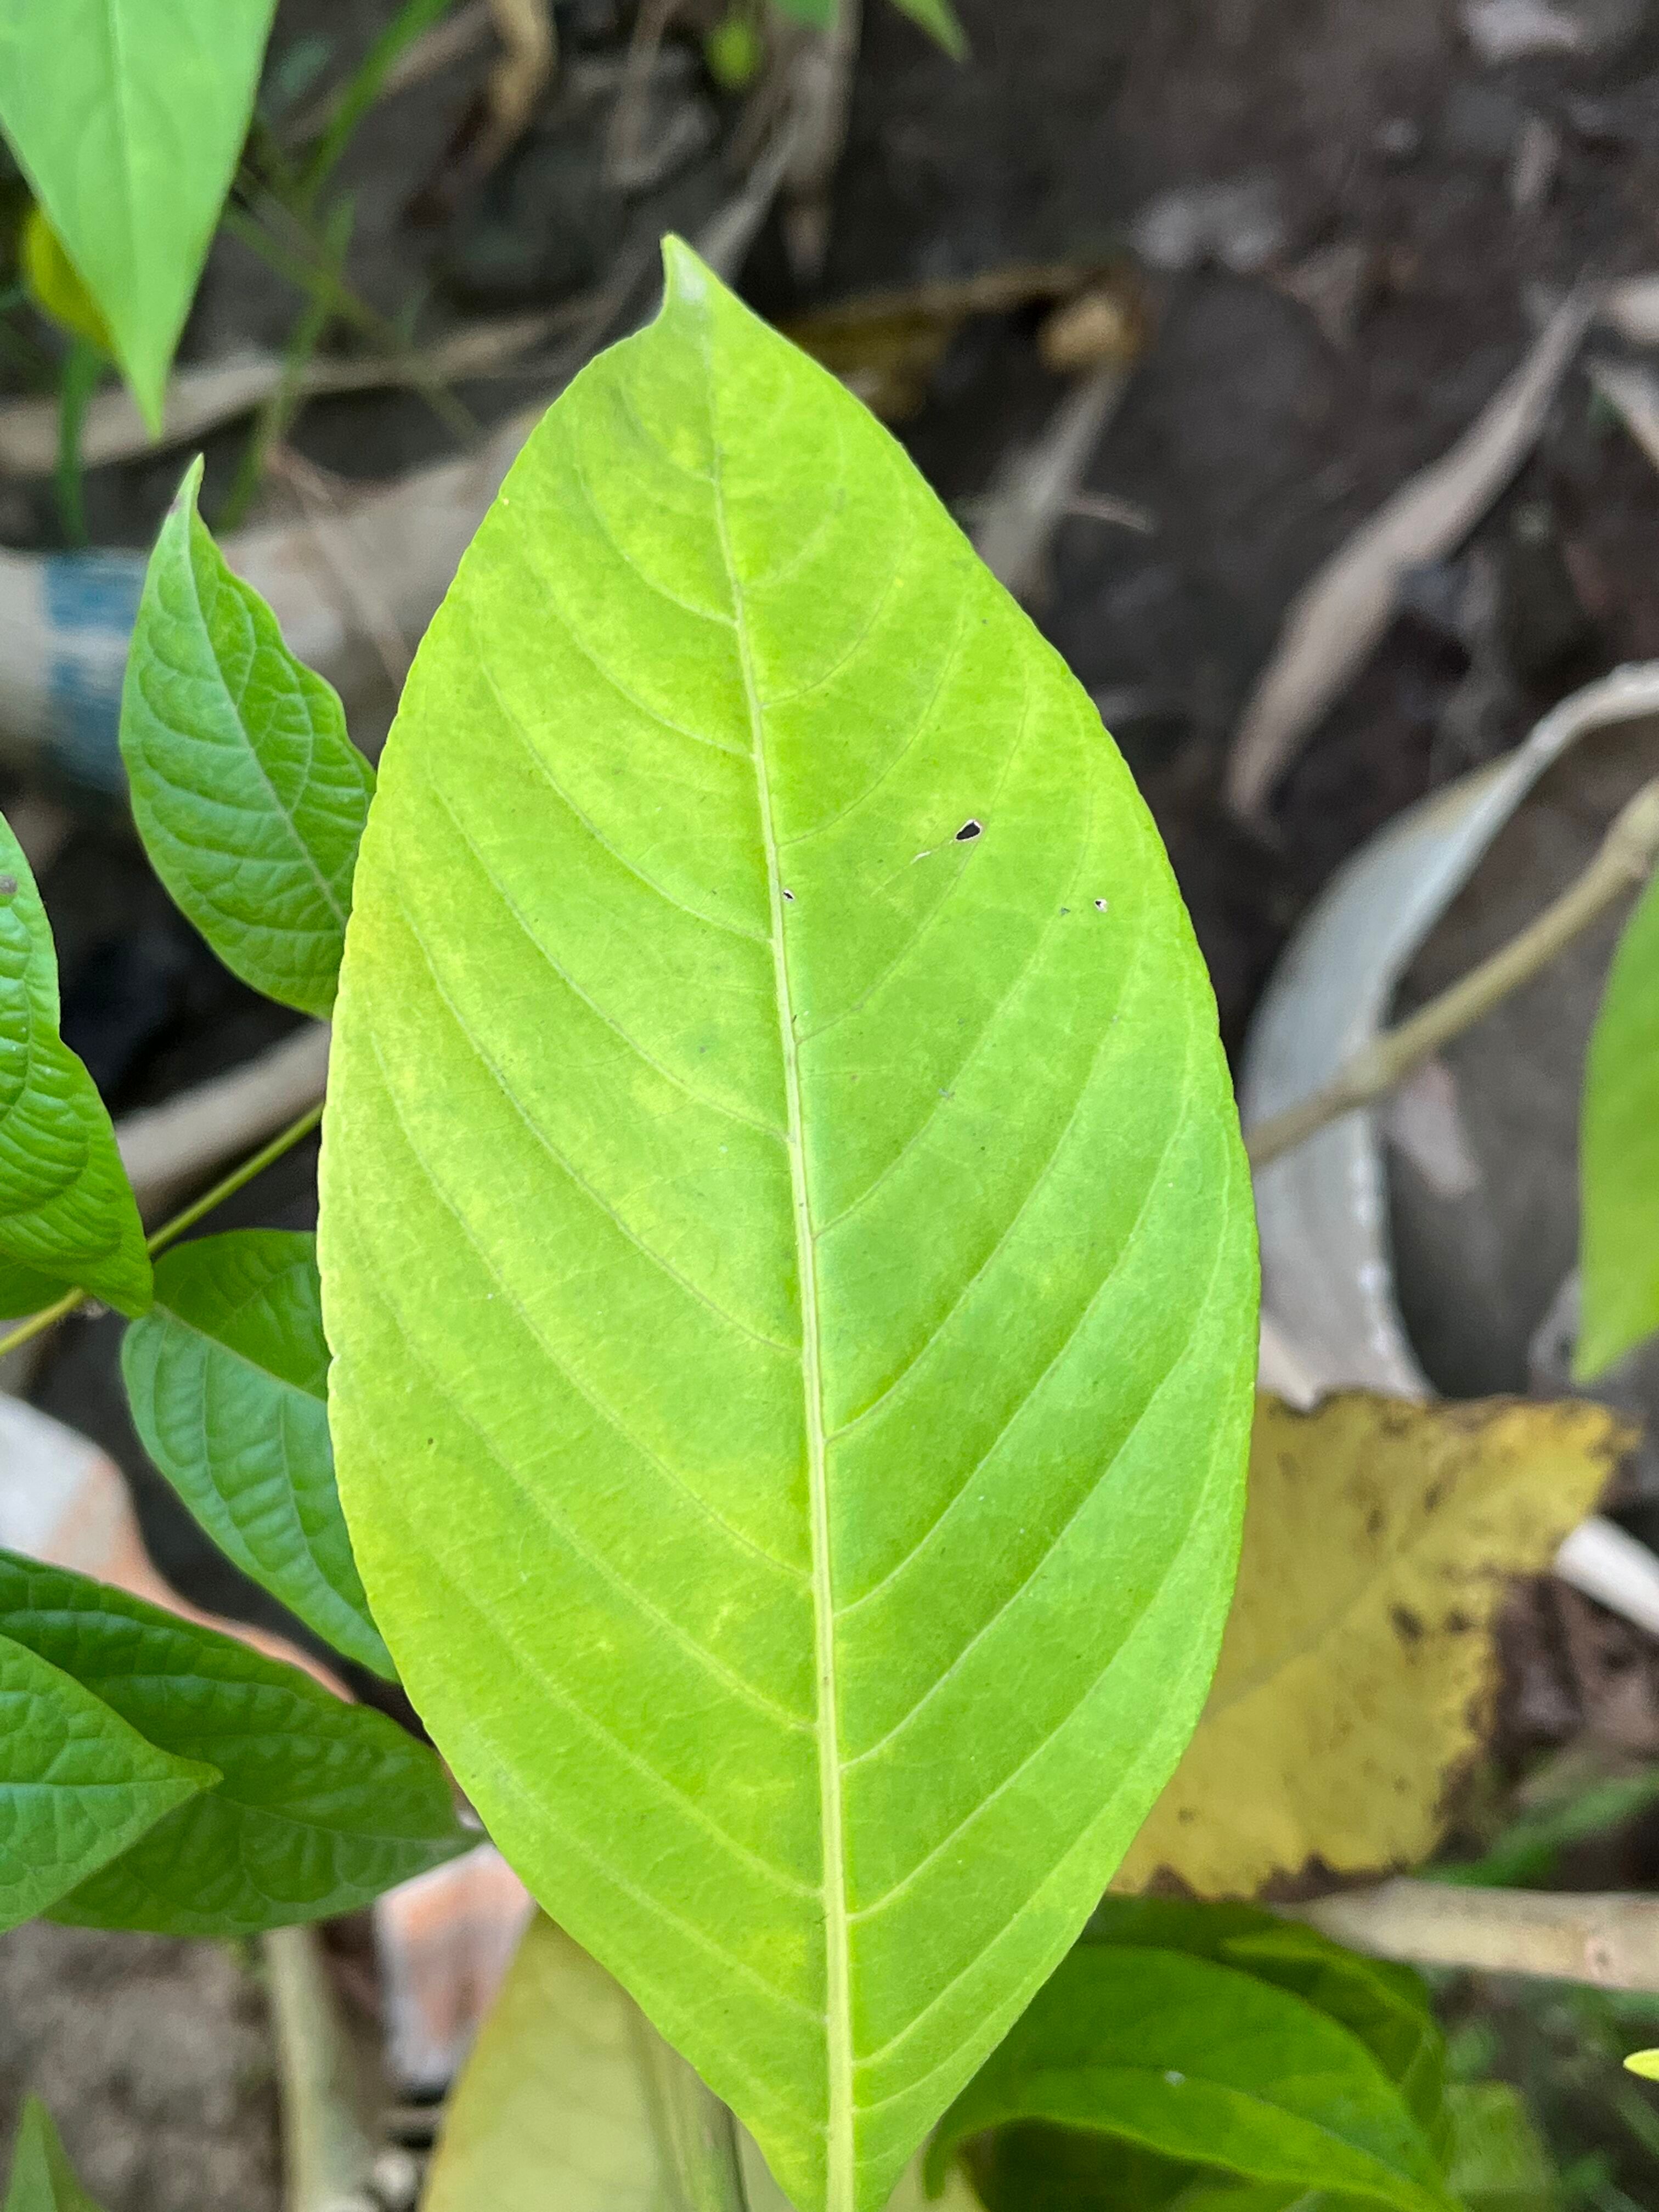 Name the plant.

vasaka
